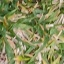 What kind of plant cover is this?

grass
